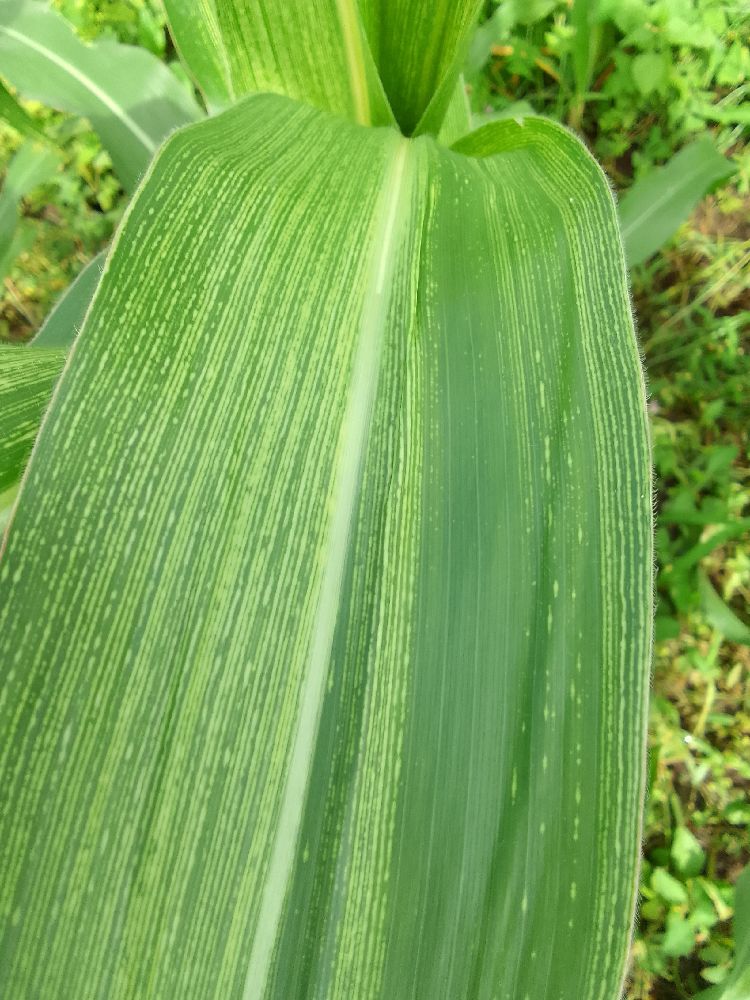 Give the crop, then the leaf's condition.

maize, maize streak virus
